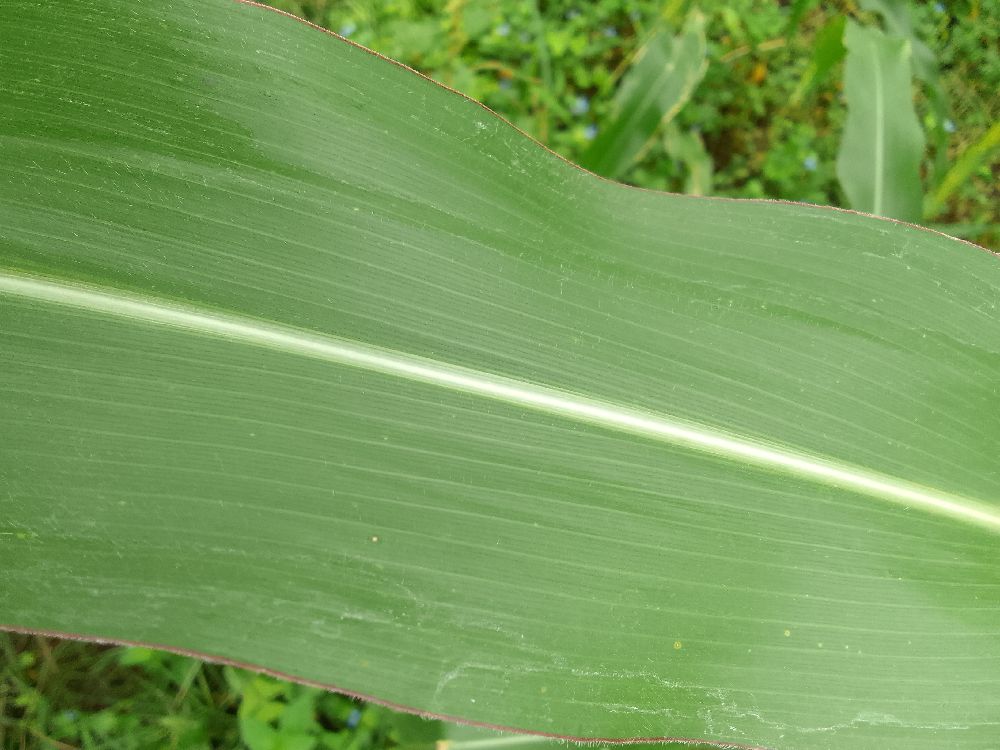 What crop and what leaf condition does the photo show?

maize, healthy
